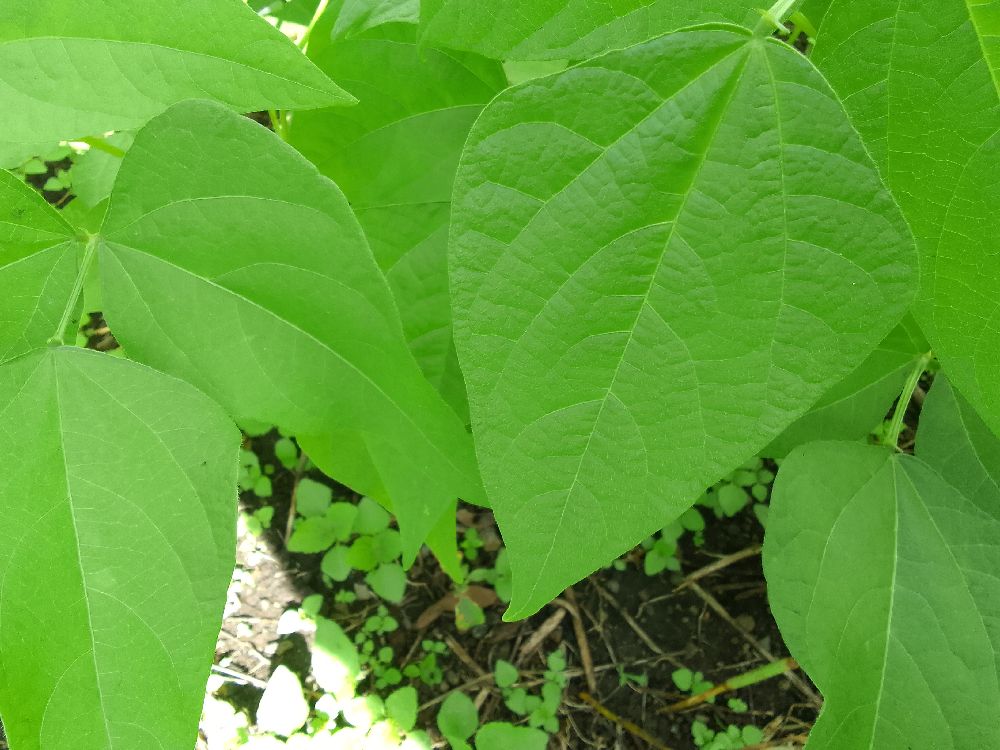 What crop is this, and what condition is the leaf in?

common bean, healthy
